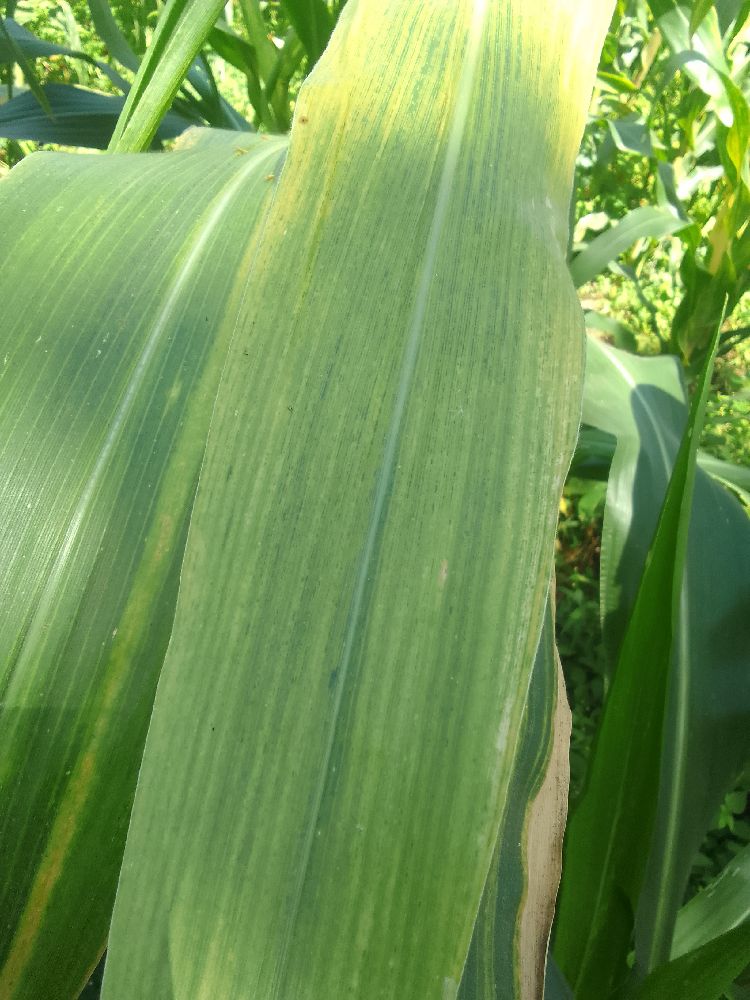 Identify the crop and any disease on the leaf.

maize, maize lethal necrosis
